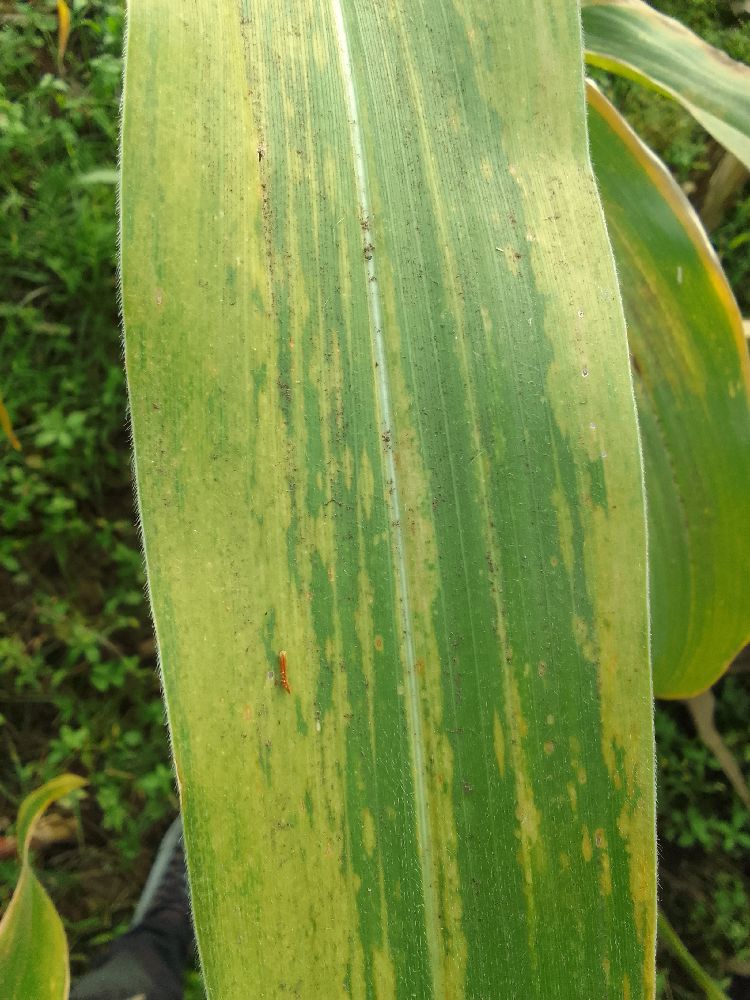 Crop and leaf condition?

maize, maize lethal necrosis
